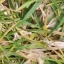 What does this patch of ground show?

grass
